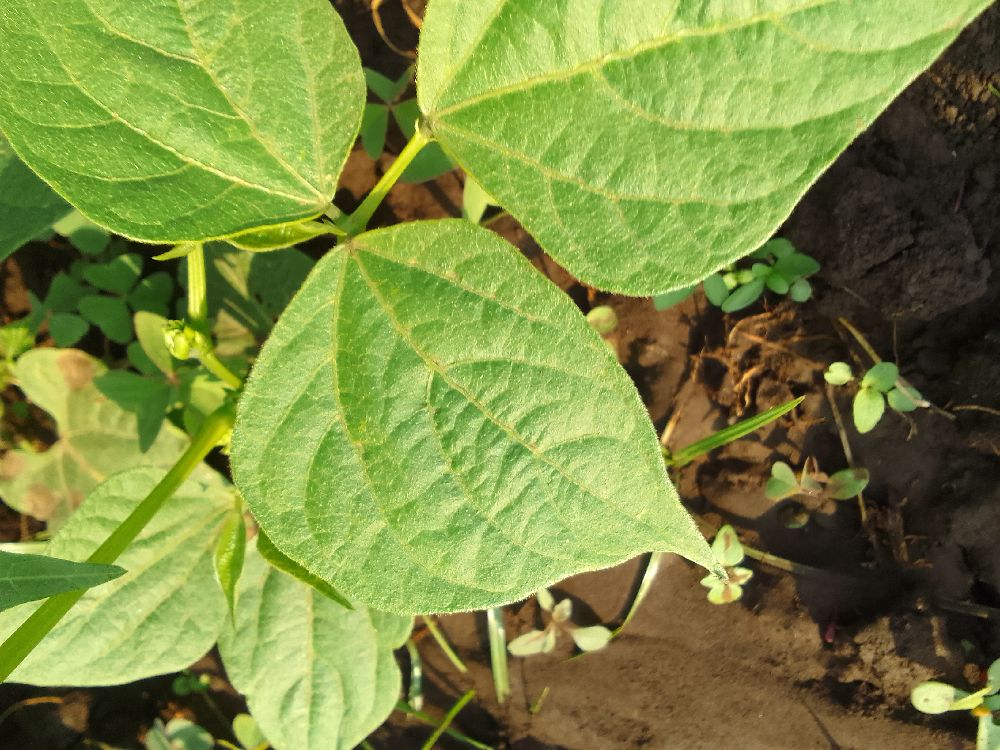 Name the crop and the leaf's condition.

common bean, healthy
